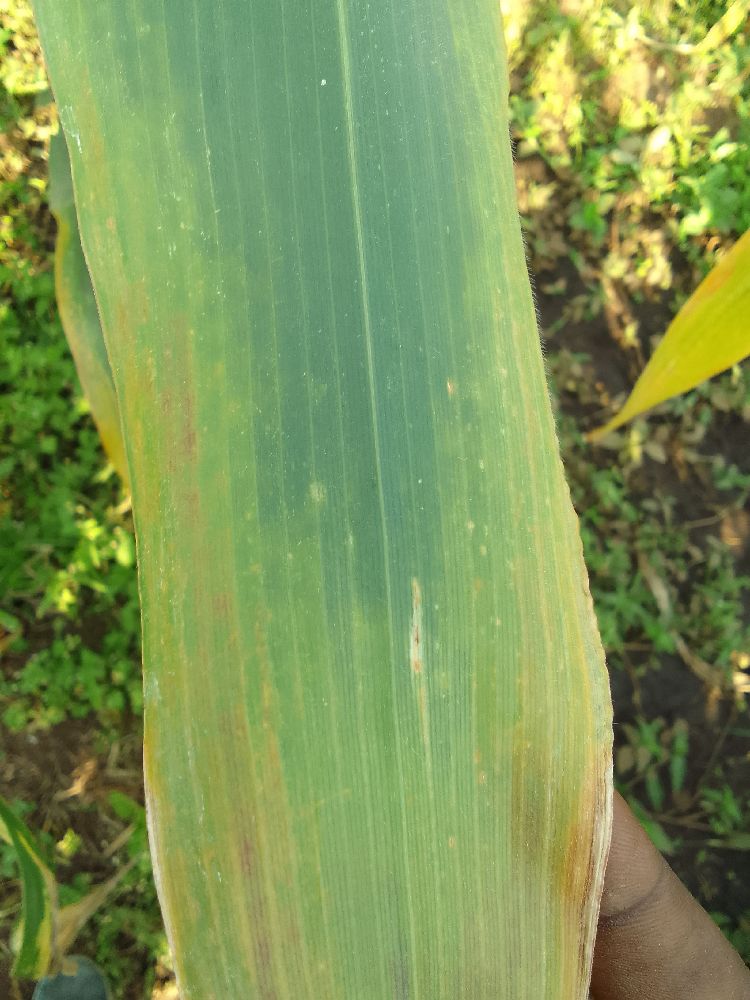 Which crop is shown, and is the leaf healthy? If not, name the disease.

maize, maize lethal necrosis
